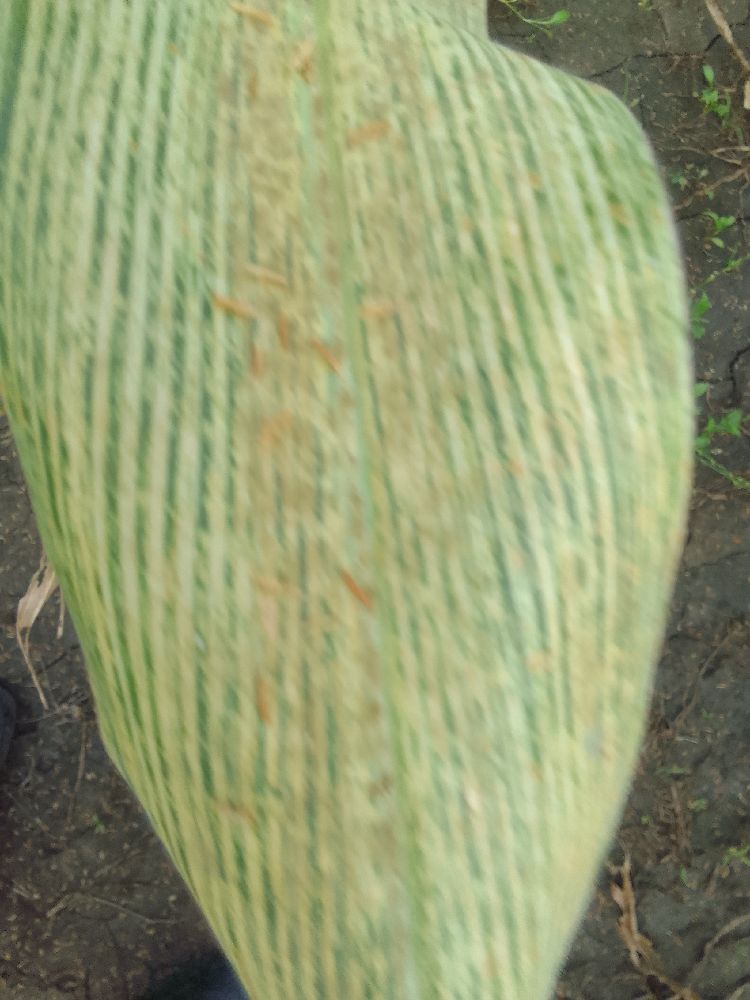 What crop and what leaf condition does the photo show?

maize, maize streak virus
